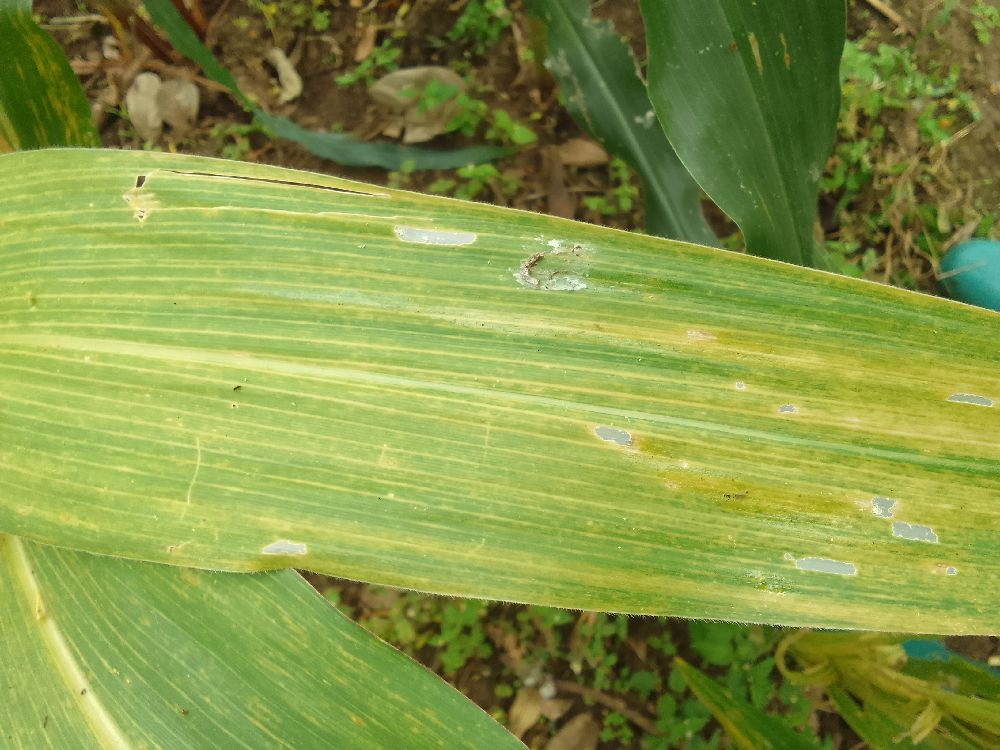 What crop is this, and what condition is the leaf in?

maize, maize lethal necrosis
